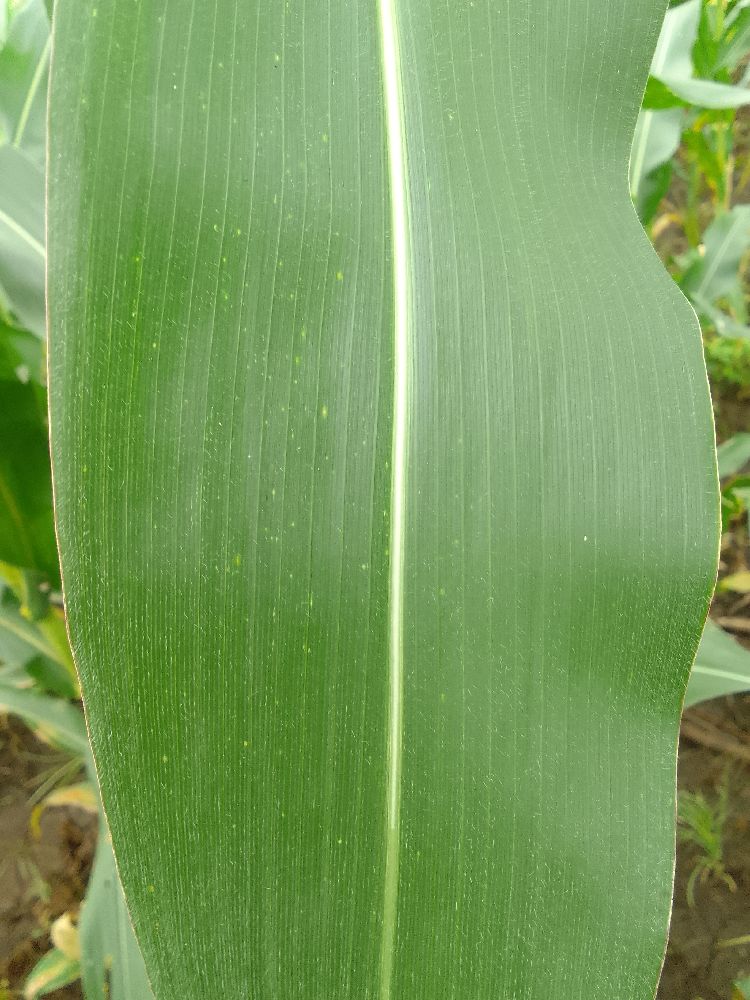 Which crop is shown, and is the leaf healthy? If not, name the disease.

maize, healthy
